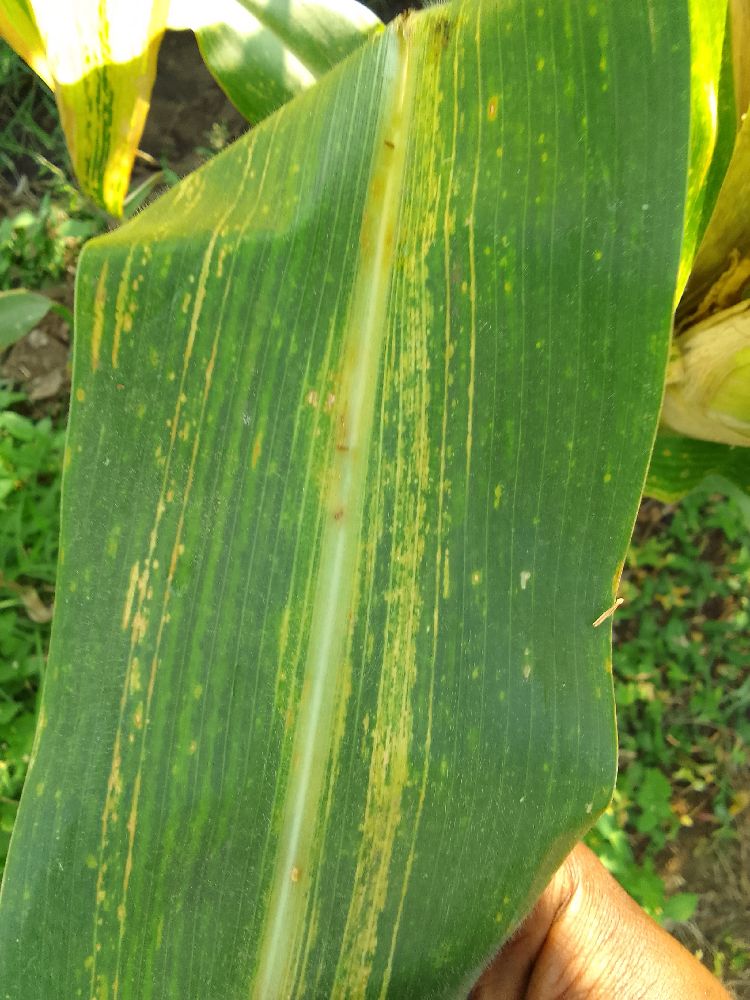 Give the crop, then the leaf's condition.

maize, maize lethal necrosis
